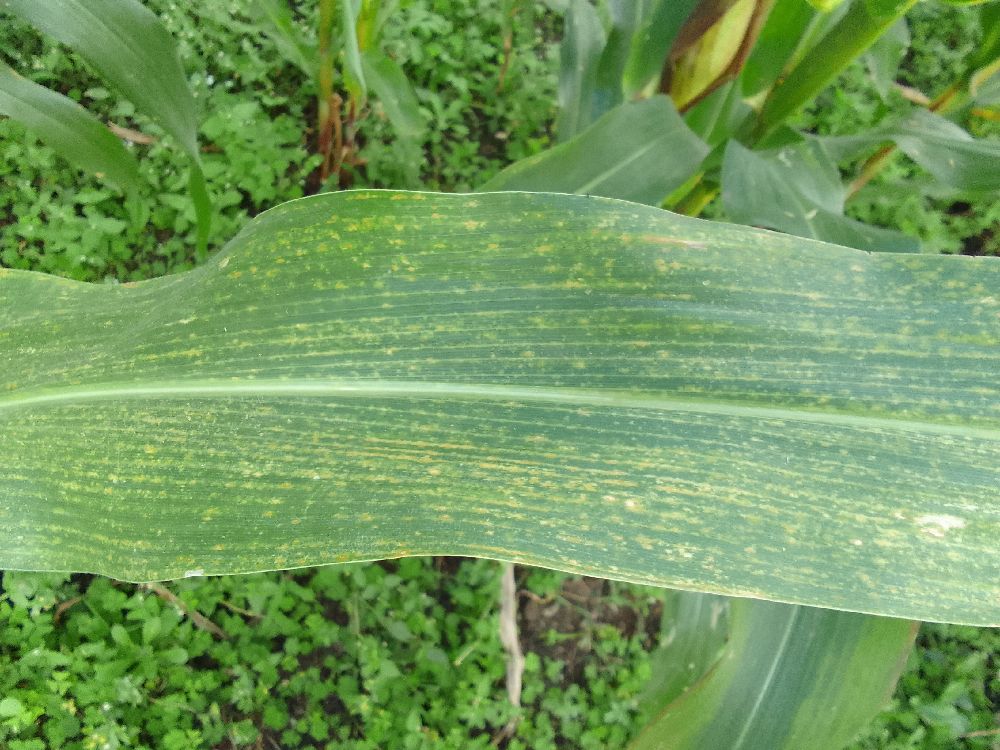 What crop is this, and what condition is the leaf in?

maize, maize lethal necrosis
